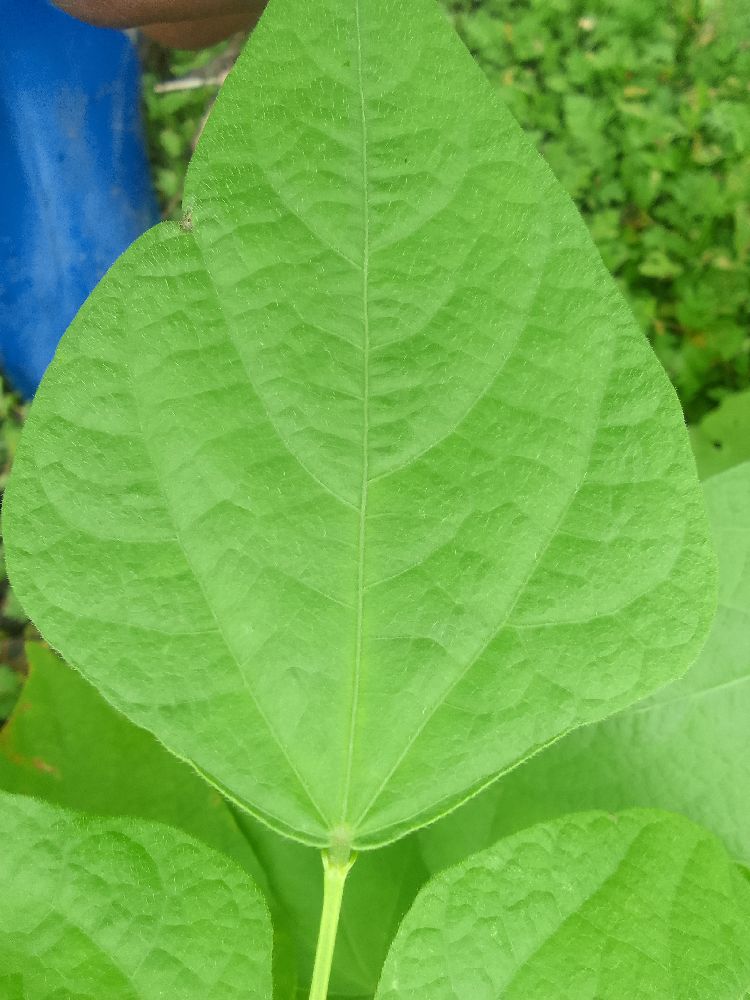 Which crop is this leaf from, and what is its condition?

common bean, healthy
